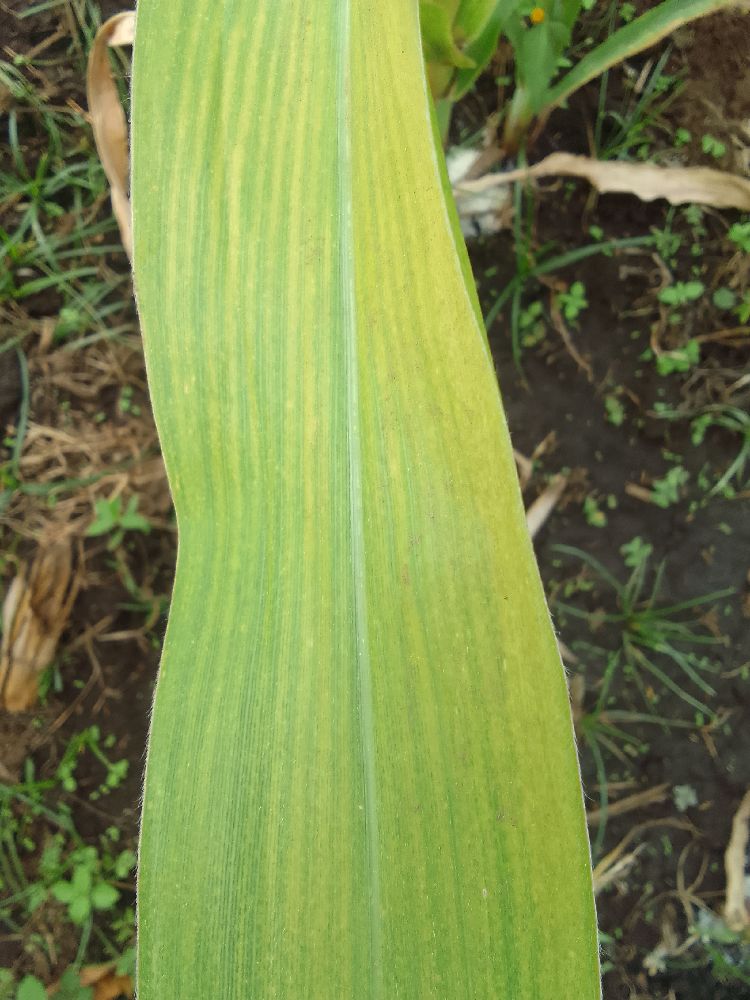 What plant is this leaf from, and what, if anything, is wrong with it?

maize, maize lethal necrosis
